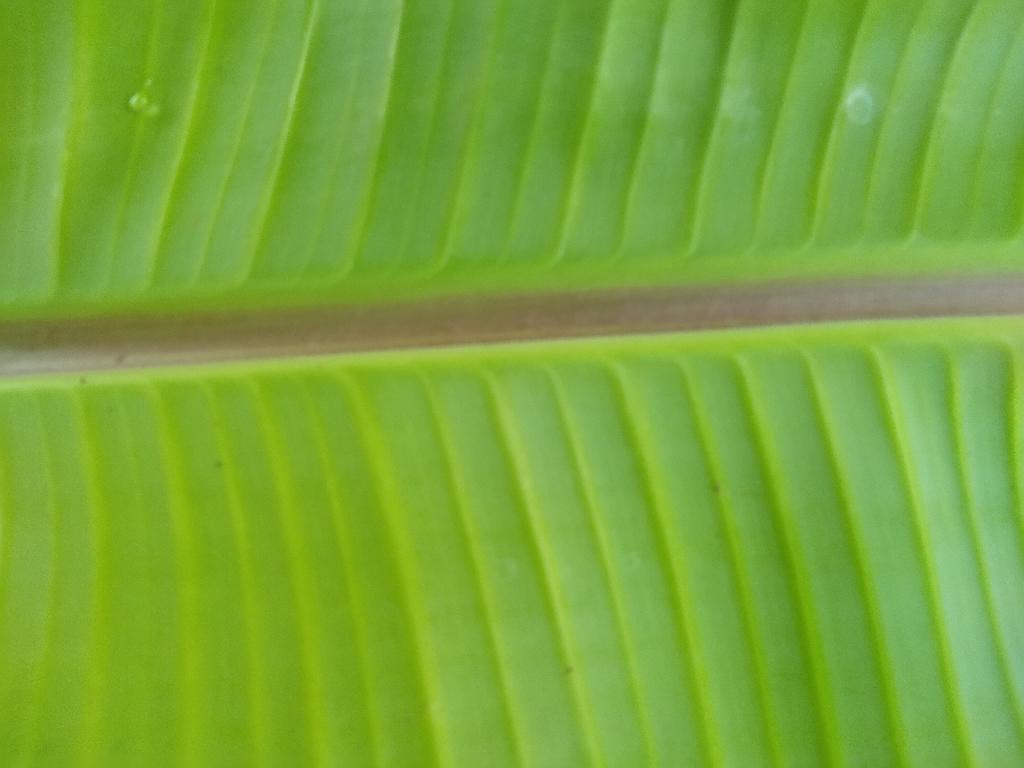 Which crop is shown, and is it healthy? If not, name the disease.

banana, healthy
